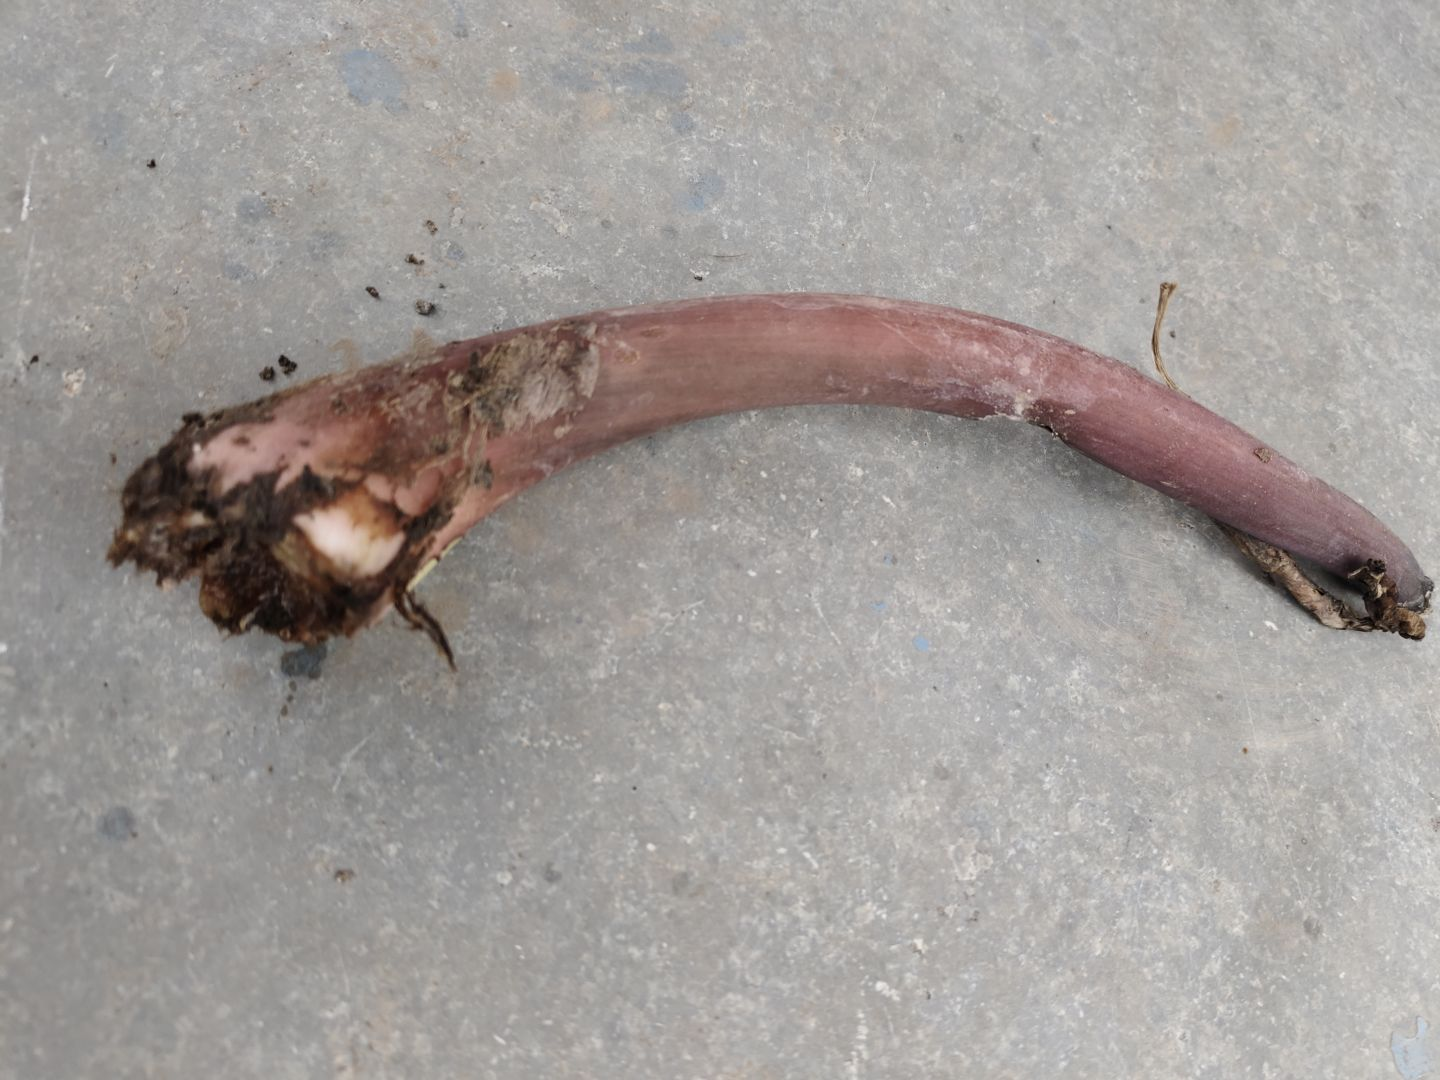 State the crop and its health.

taro, root rot
